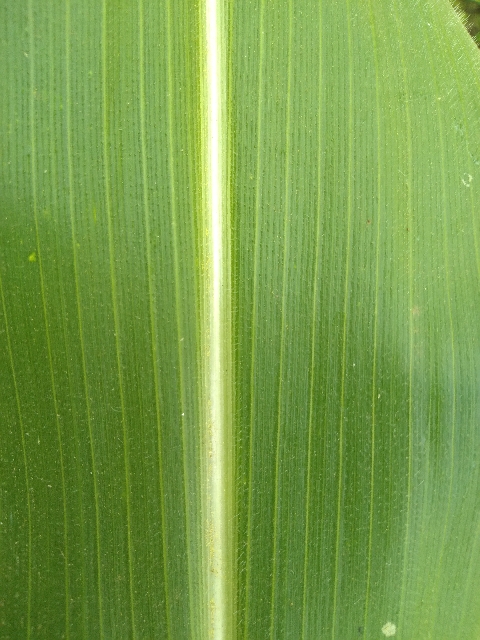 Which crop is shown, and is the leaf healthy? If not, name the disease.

maize, healthy
